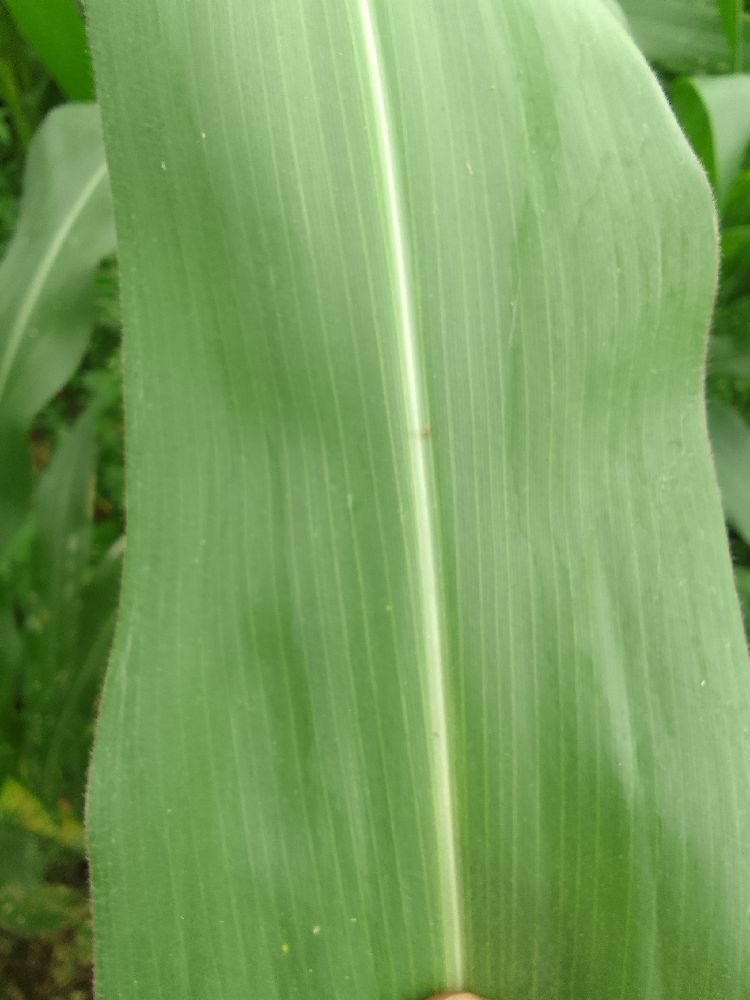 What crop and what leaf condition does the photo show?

maize, healthy
